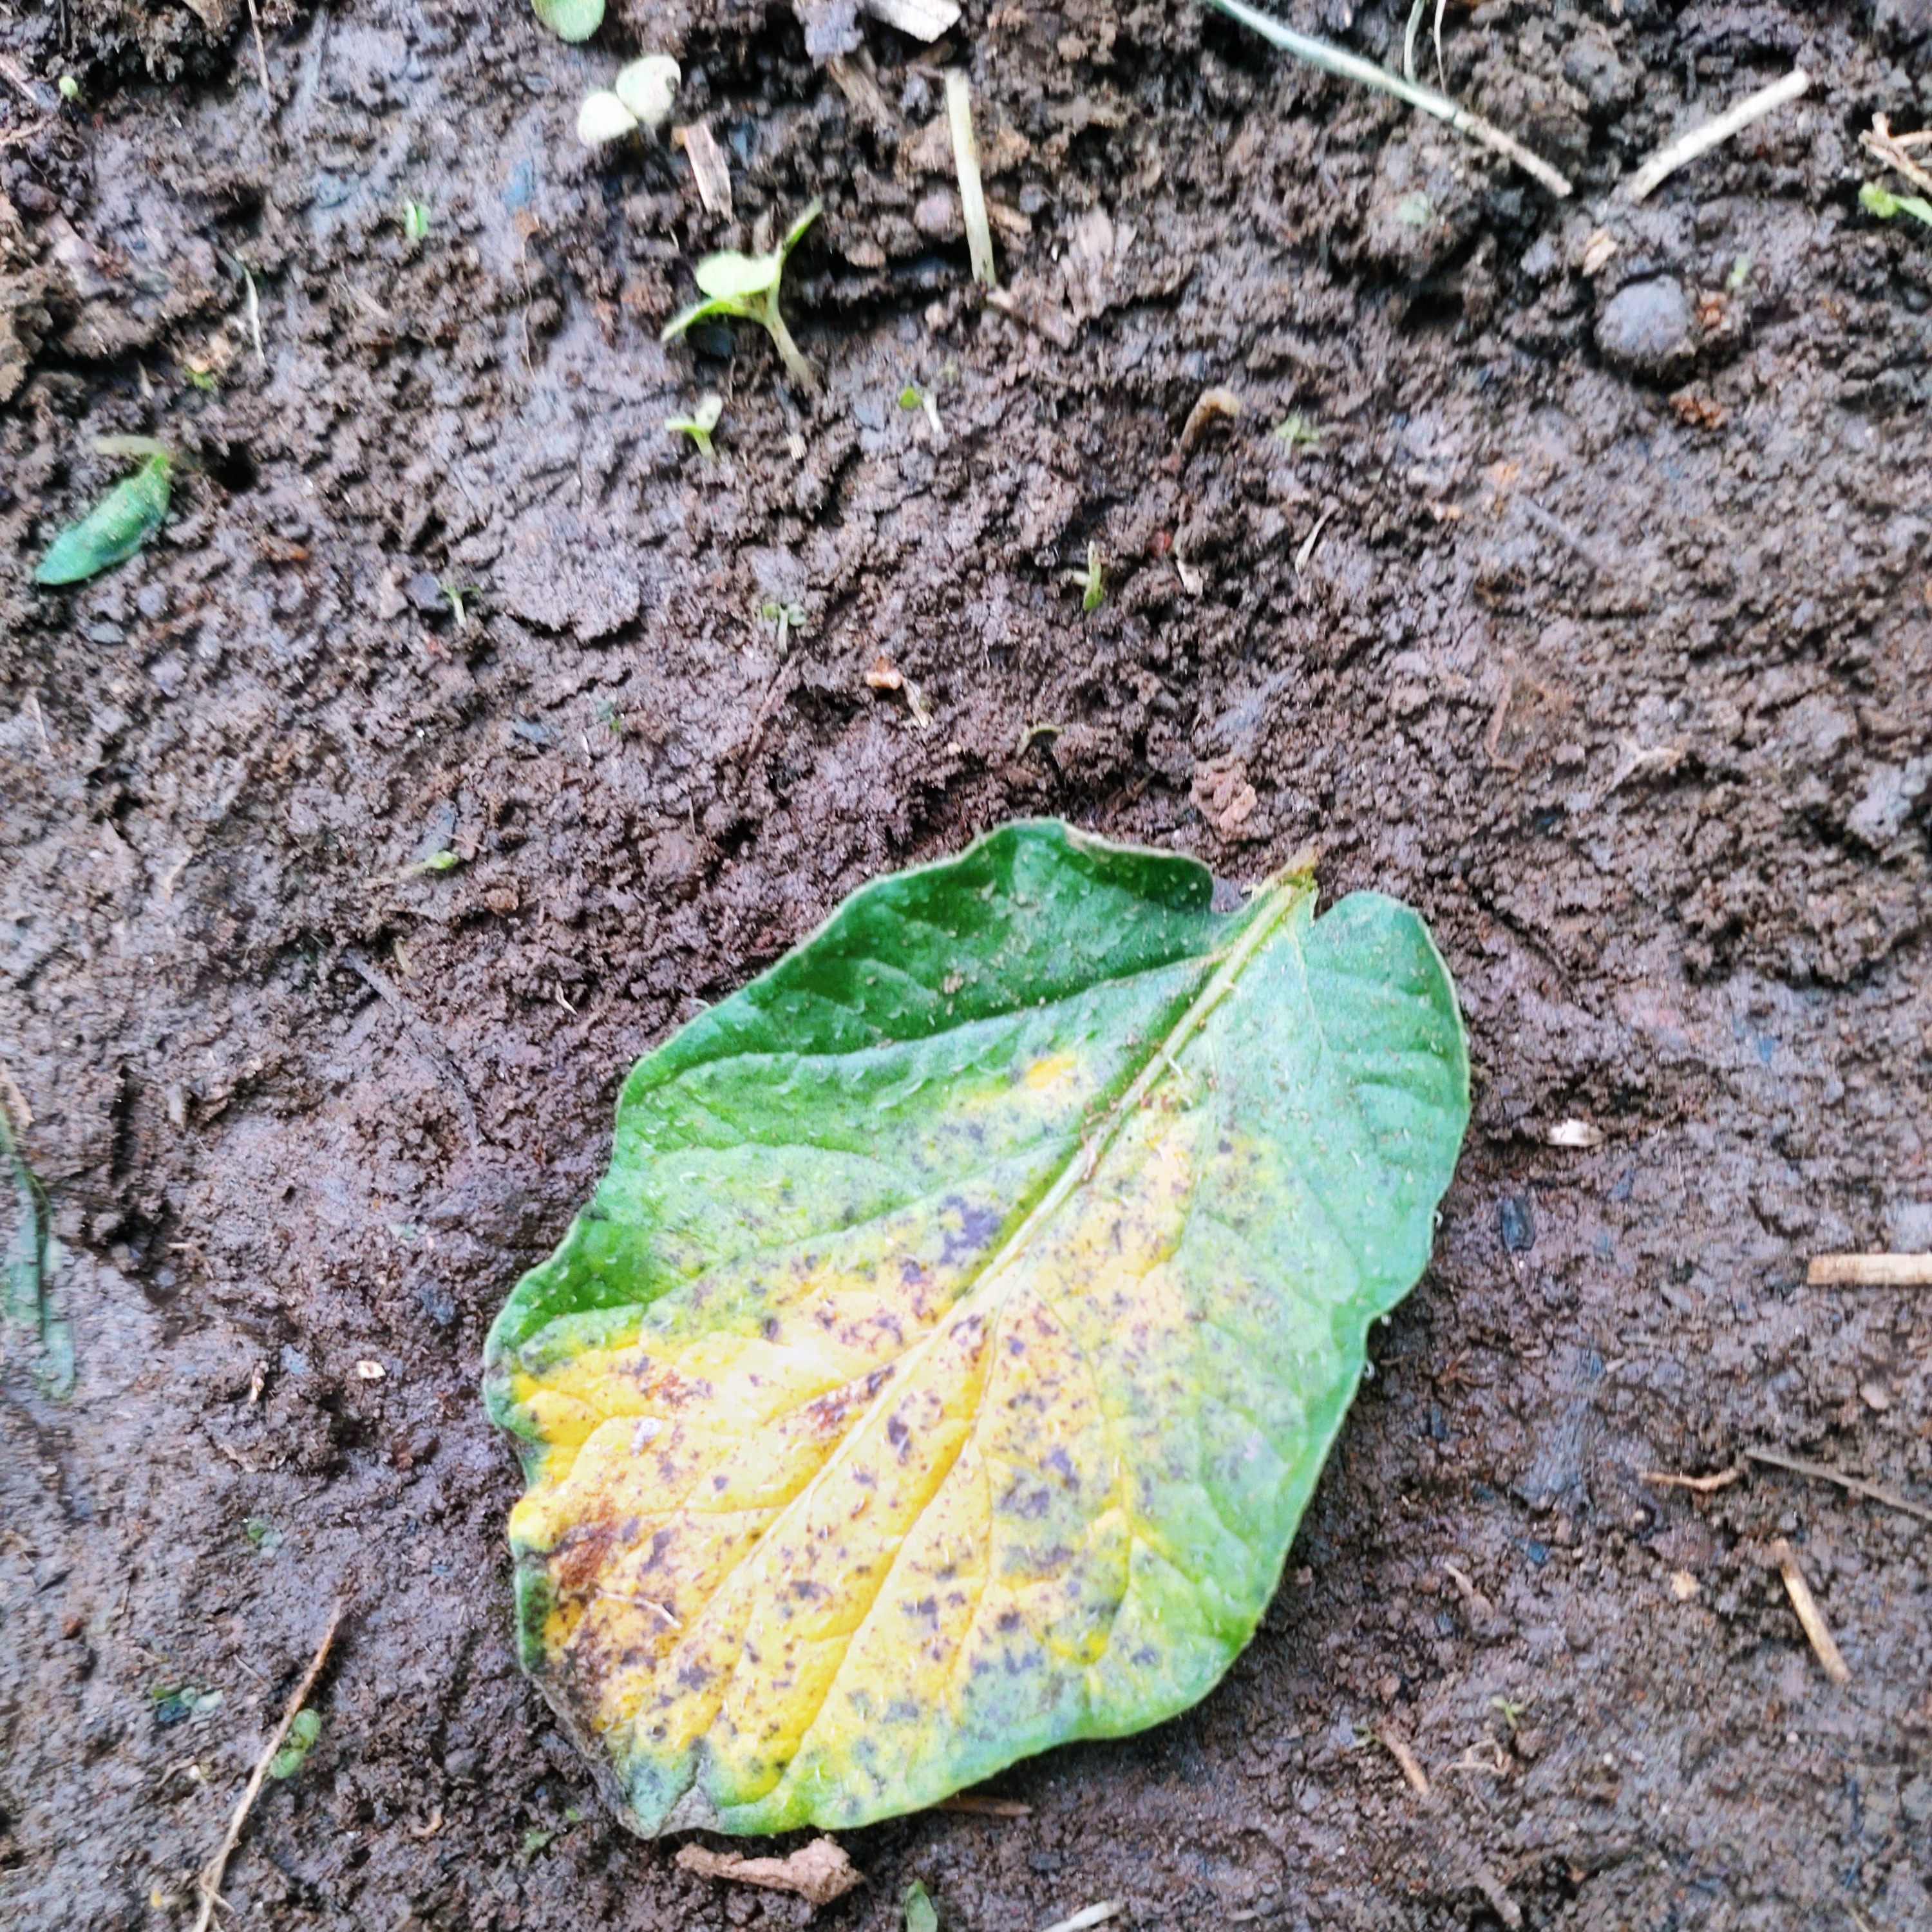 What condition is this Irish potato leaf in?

late blight
